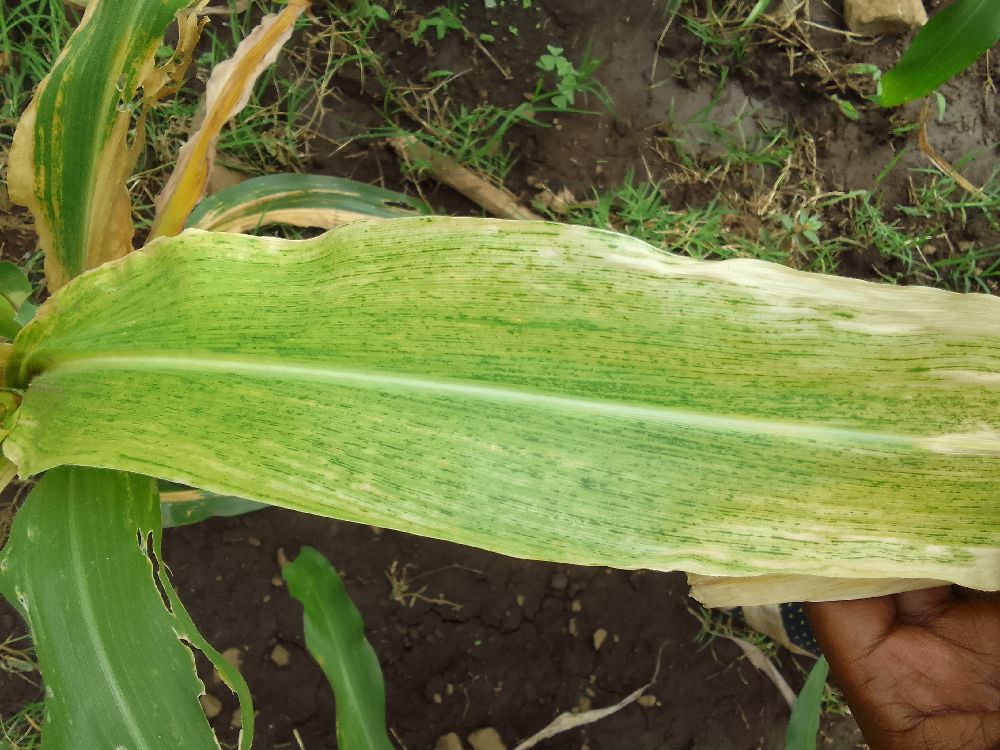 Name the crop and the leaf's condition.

maize, maize lethal necrosis
